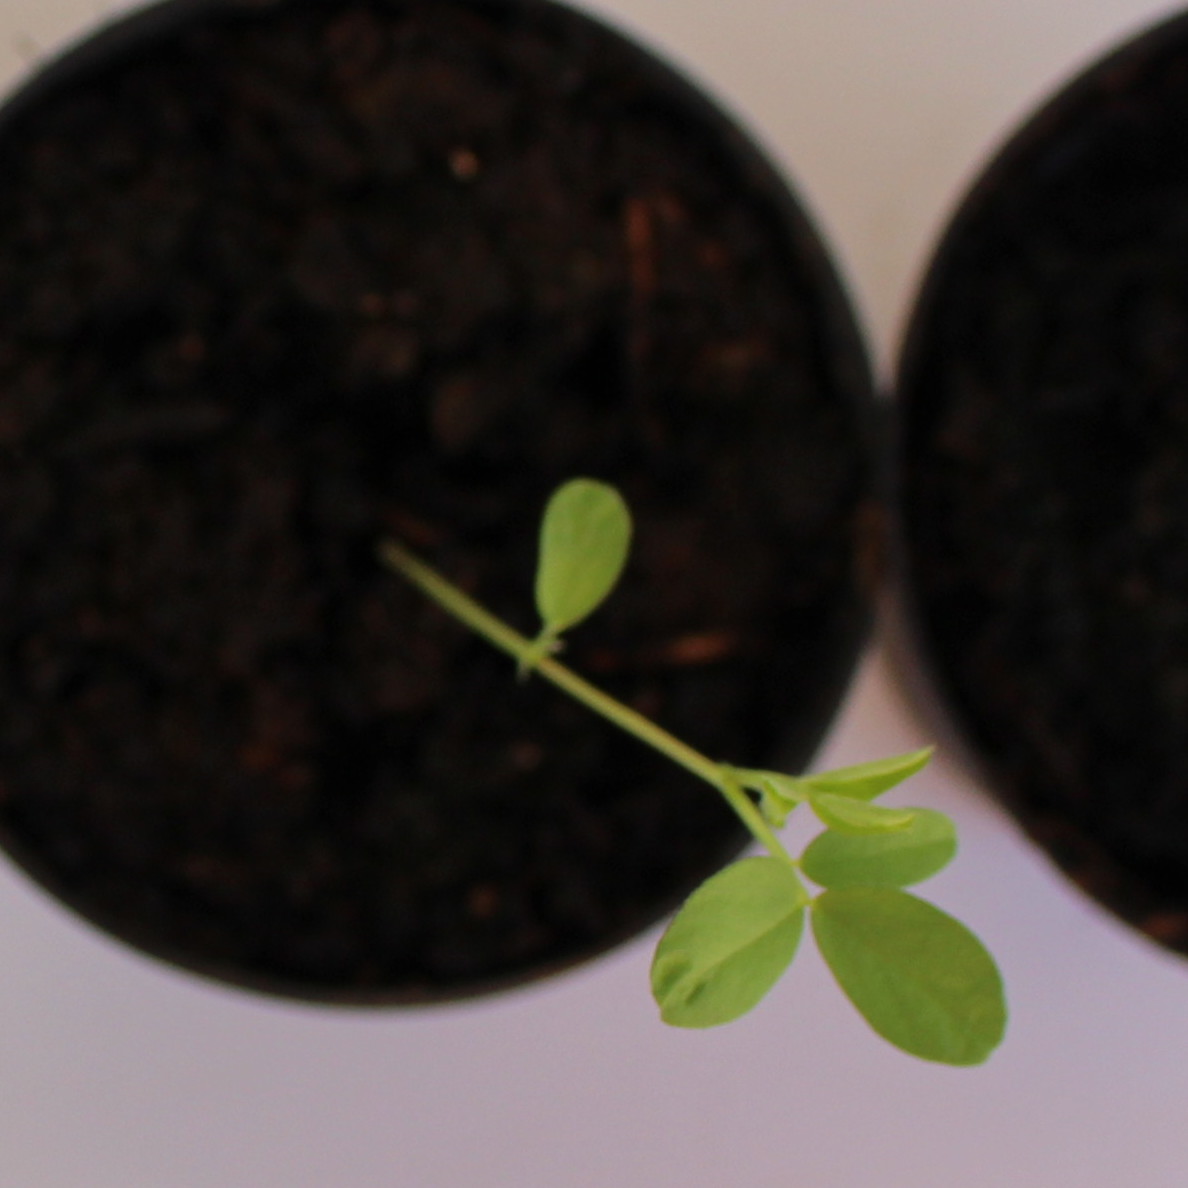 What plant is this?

Vicia sativa
